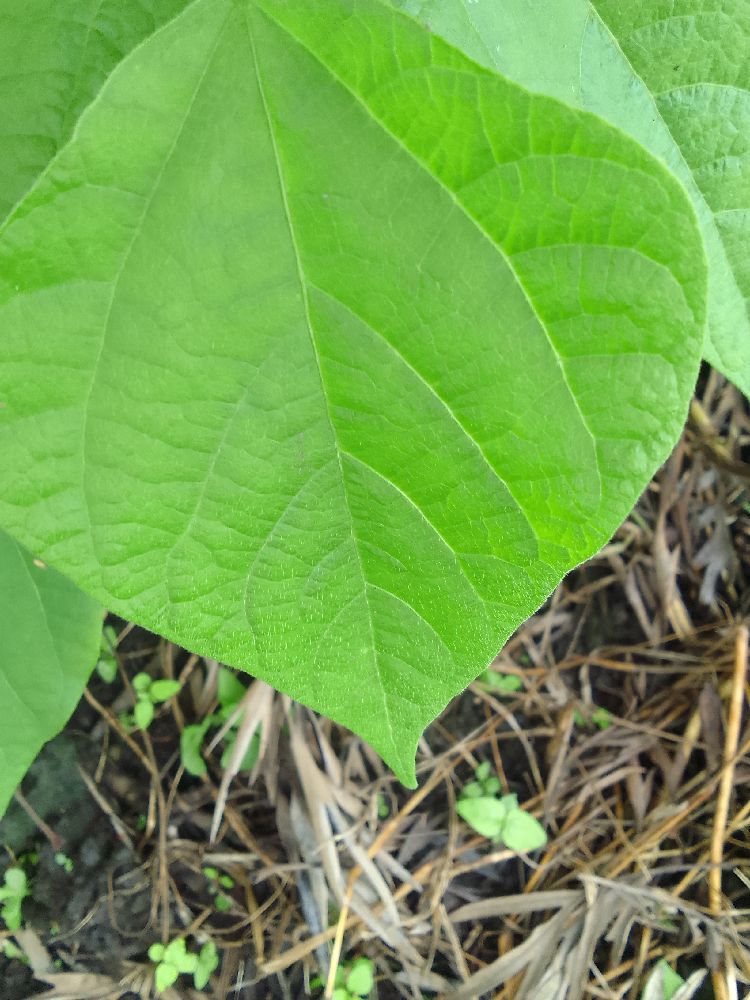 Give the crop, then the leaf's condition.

common bean, healthy
